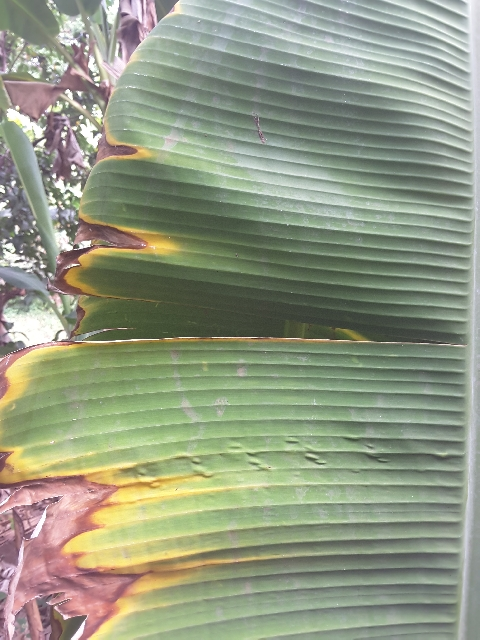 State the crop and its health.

banana, fusarium wilt race 1
